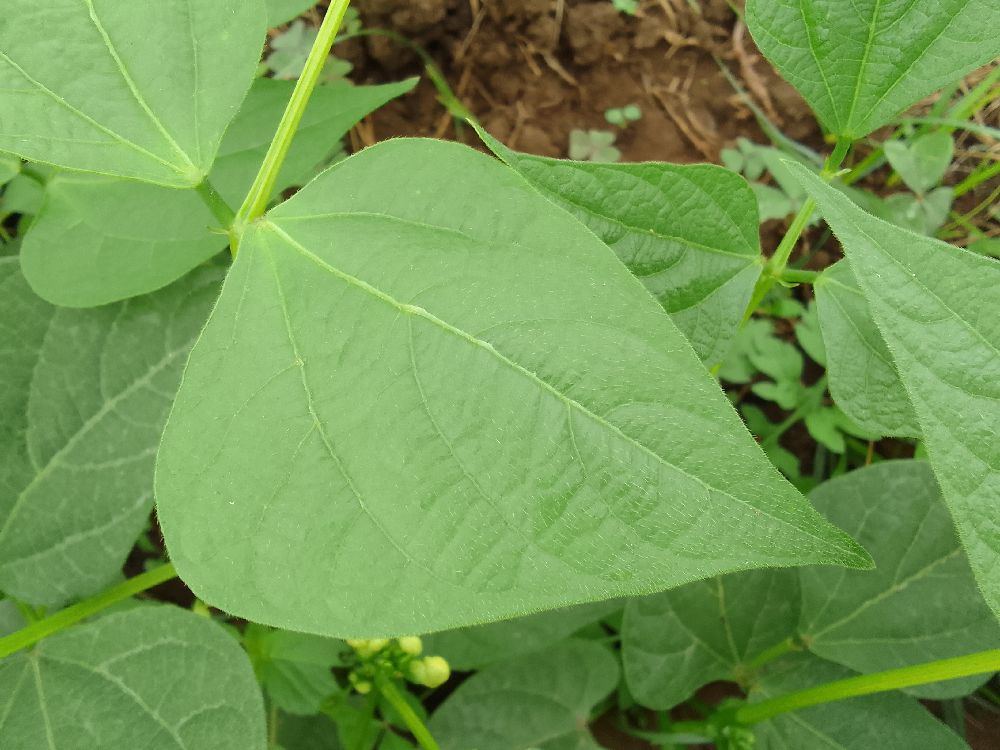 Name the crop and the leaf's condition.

common bean, healthy
